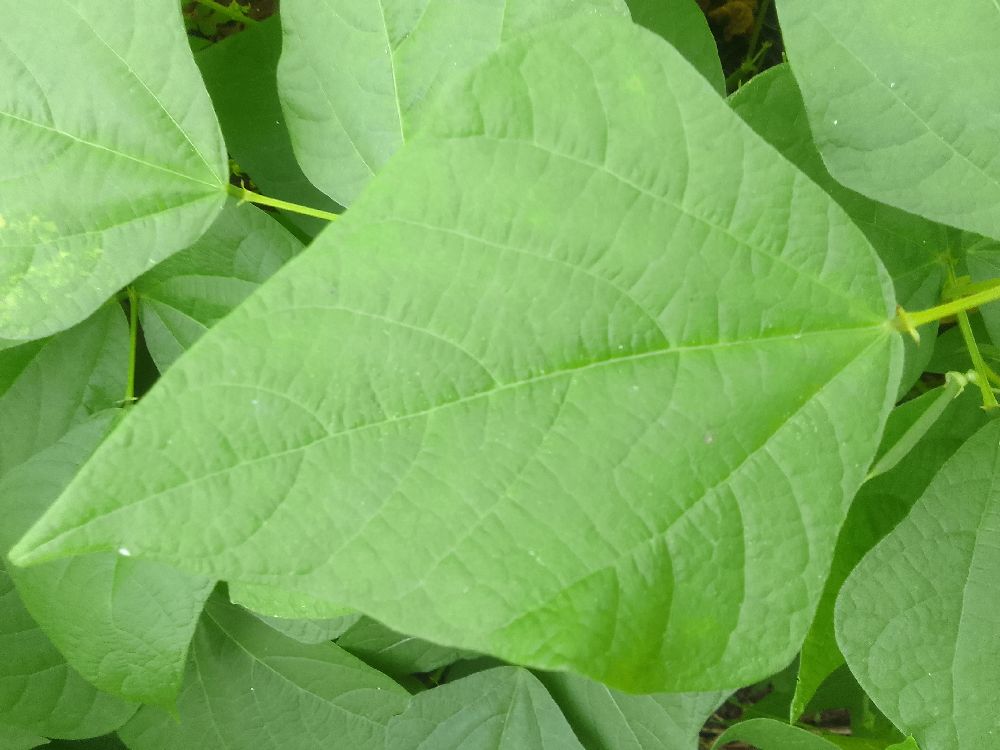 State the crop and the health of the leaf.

common bean, healthy
